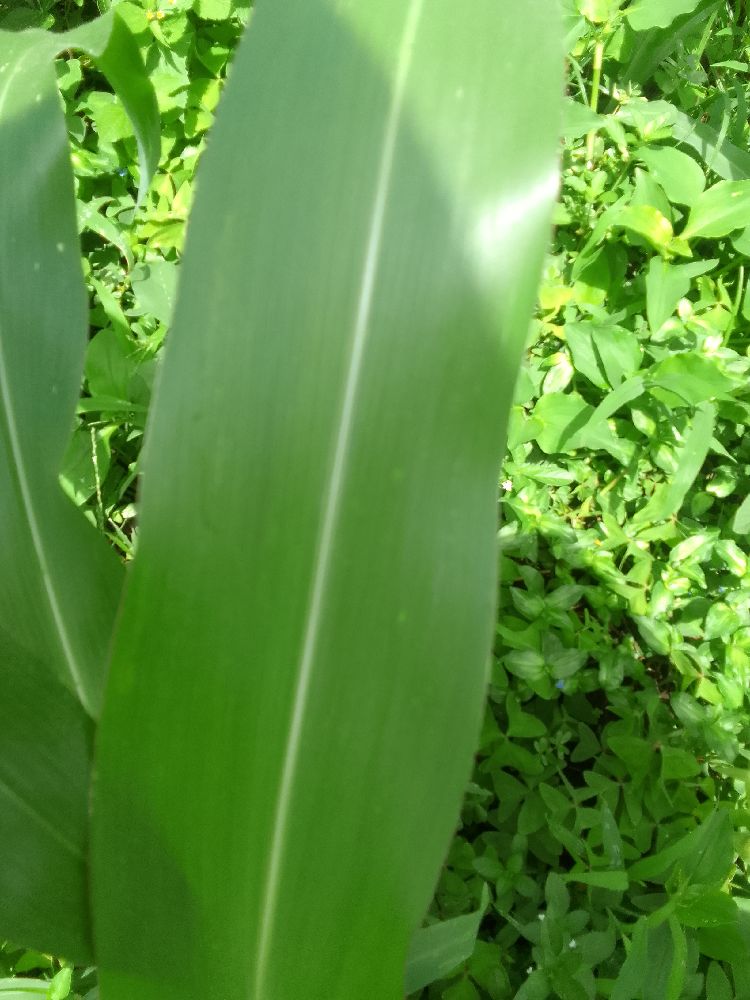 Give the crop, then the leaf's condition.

maize, healthy
